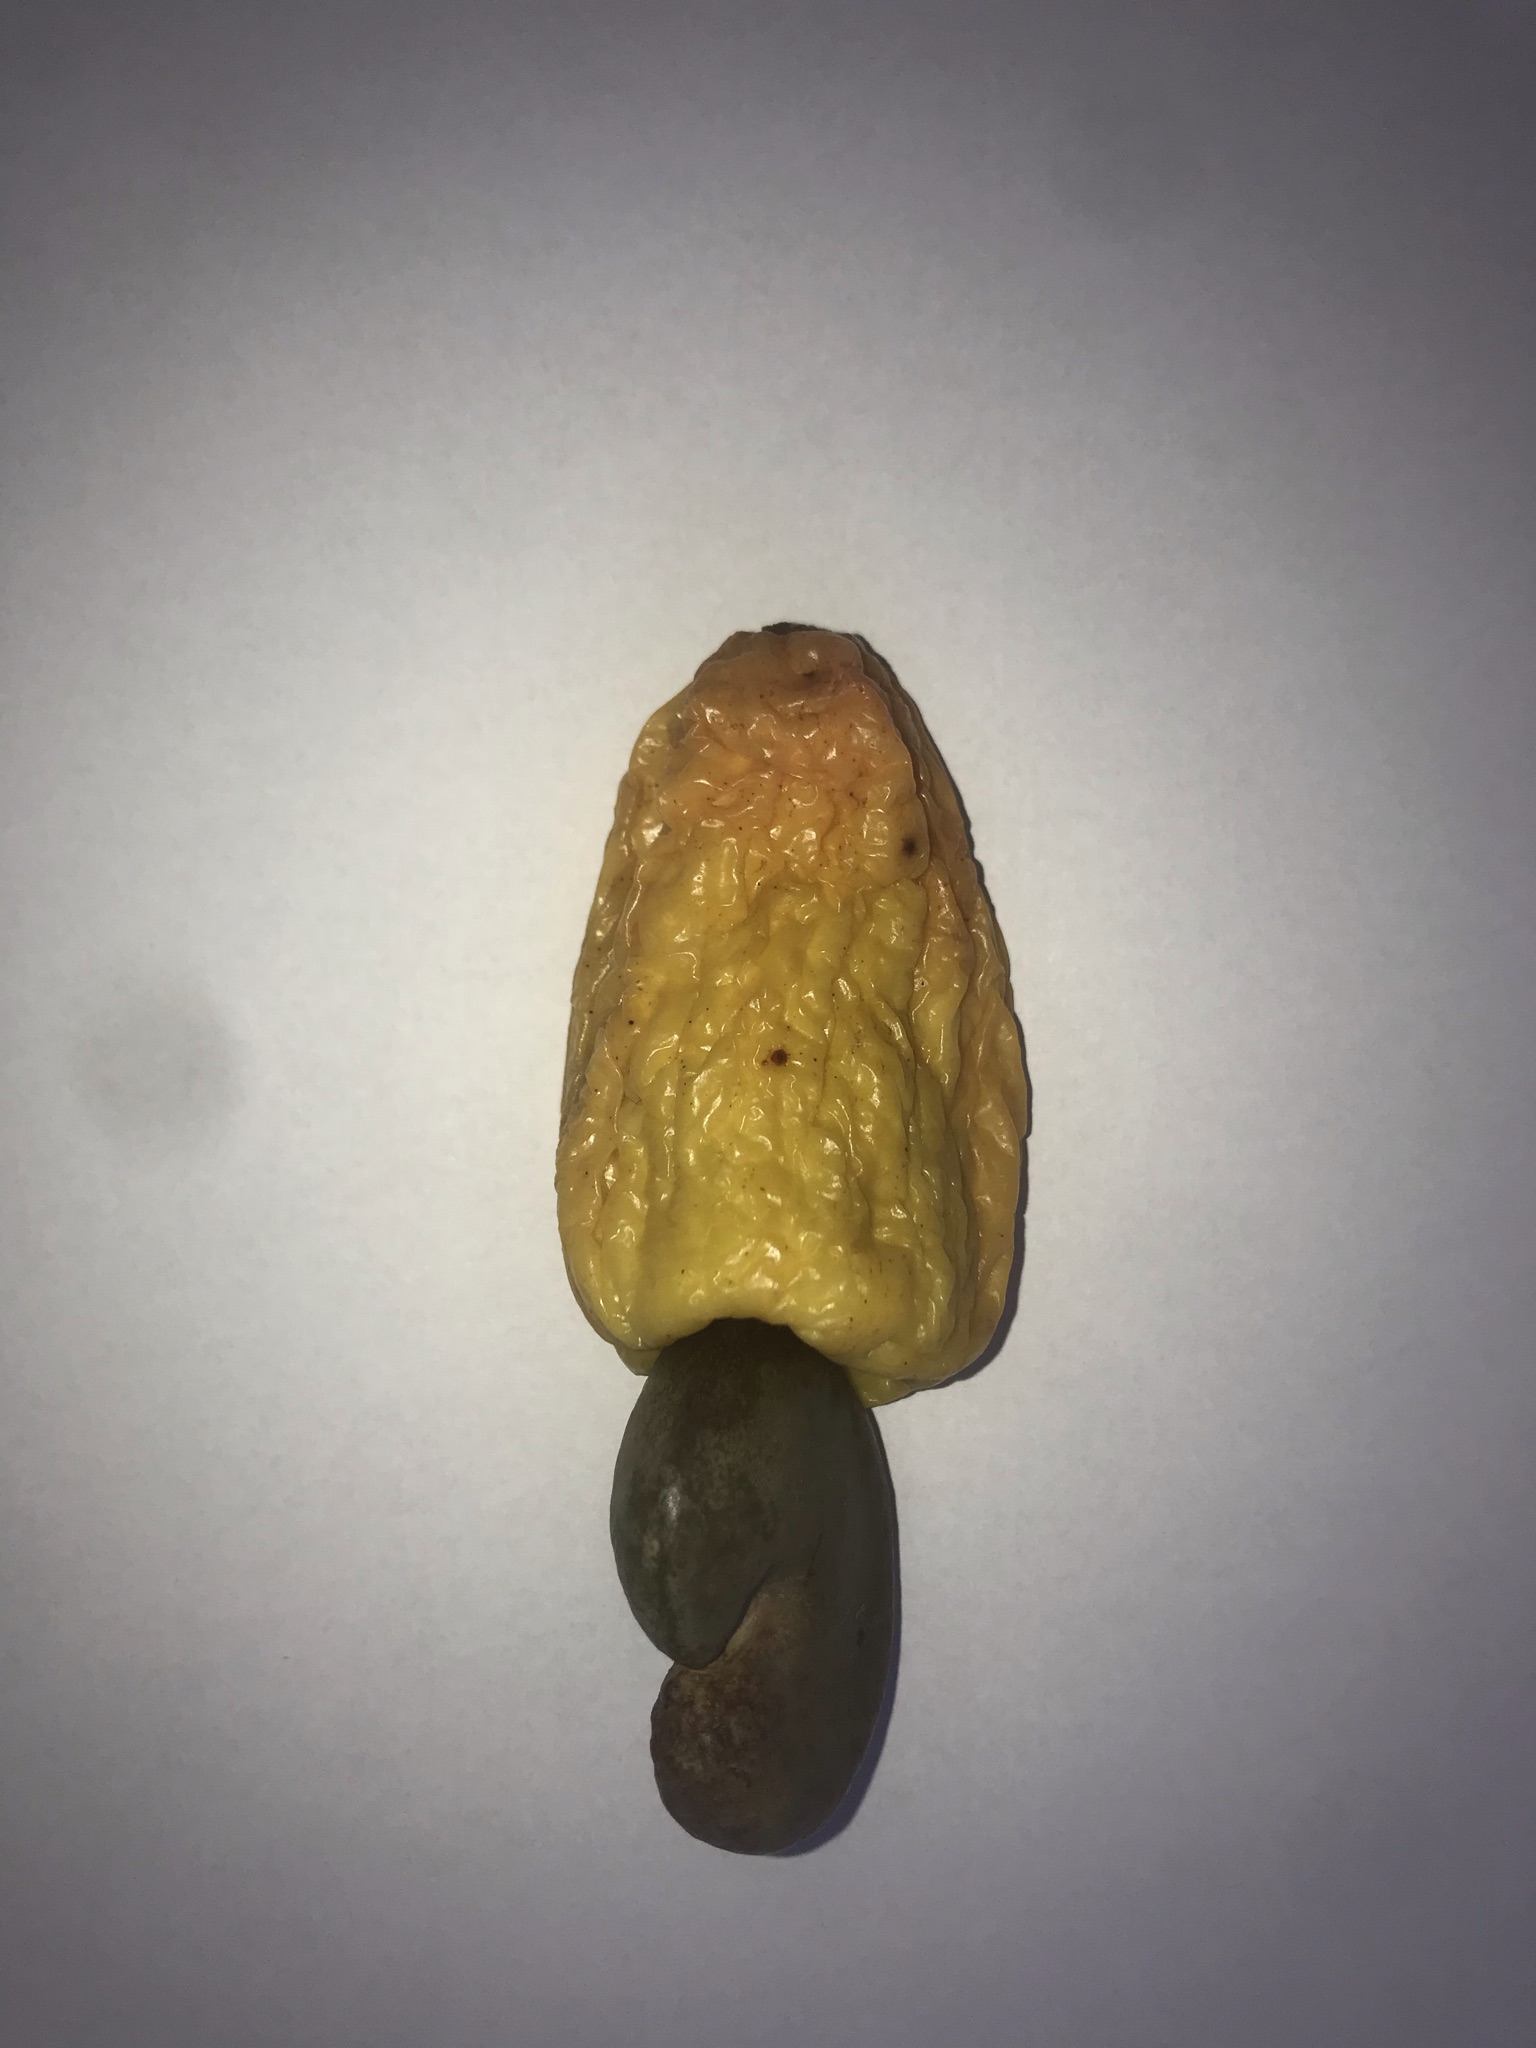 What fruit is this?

caju amarelo
